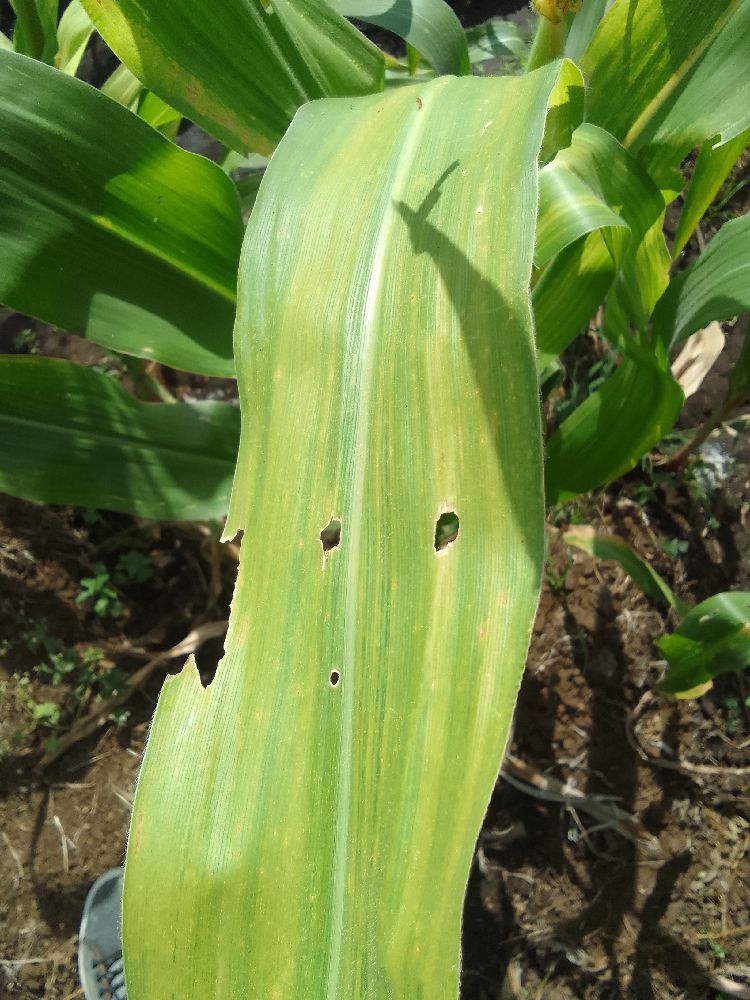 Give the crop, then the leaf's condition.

maize, maize lethal necrosis
